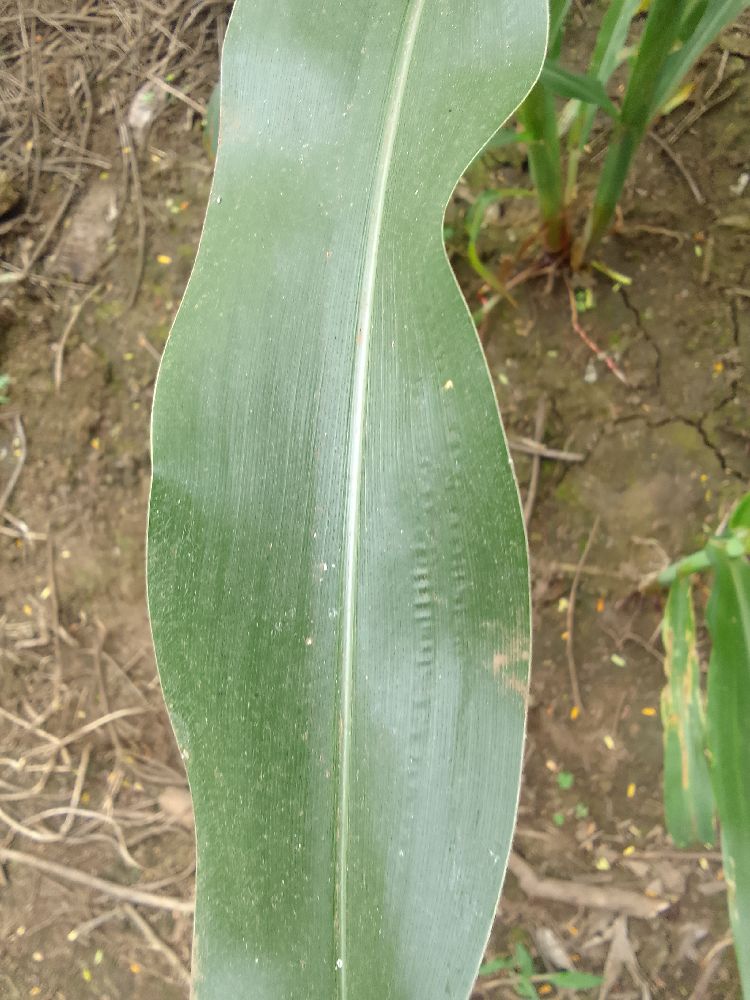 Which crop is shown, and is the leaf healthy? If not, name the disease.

maize, healthy
